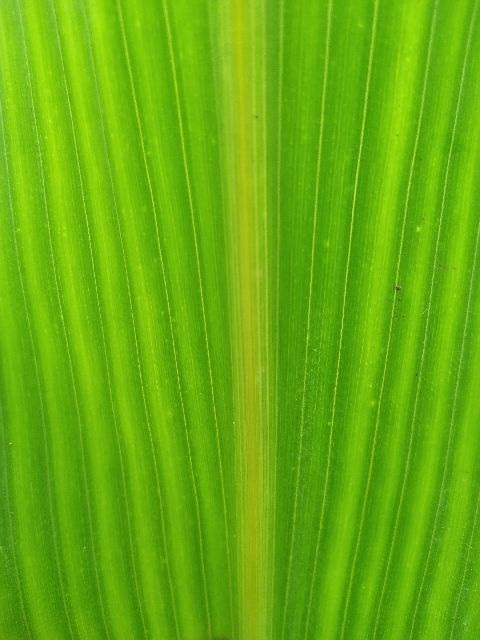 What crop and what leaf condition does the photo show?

maize, healthy
